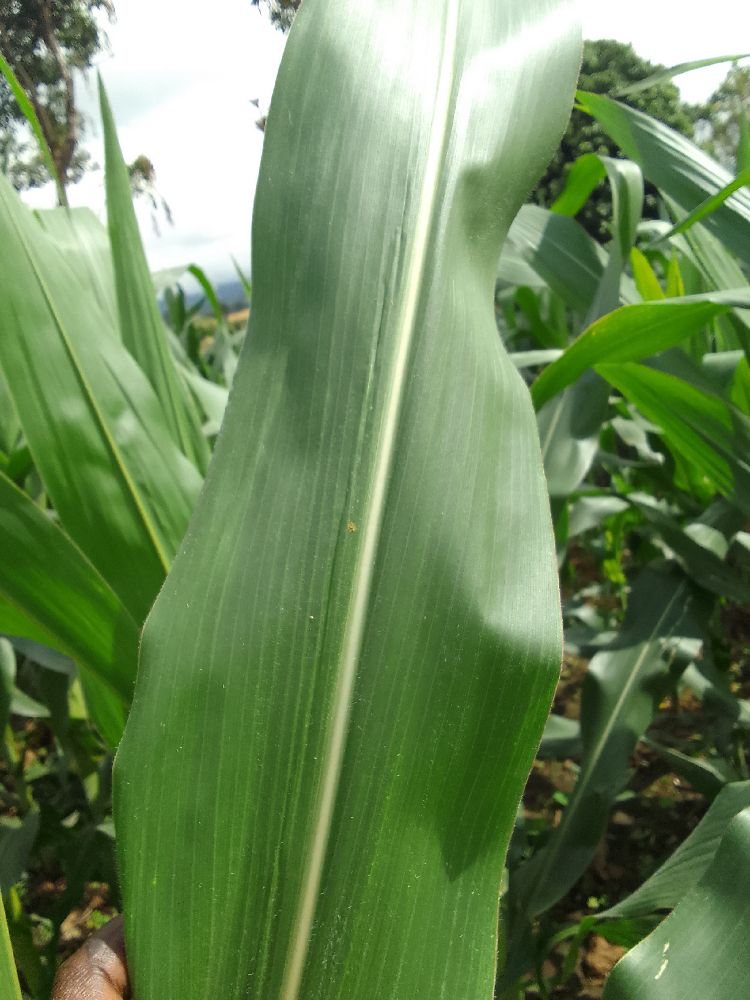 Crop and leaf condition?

maize, healthy
